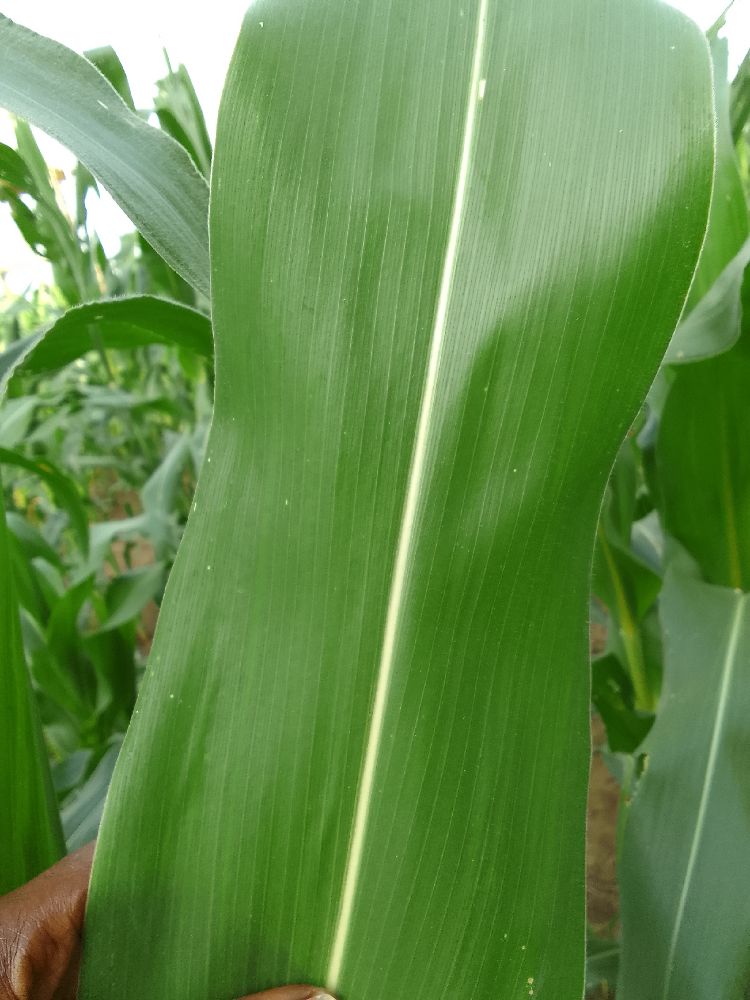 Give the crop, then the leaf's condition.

maize, healthy
